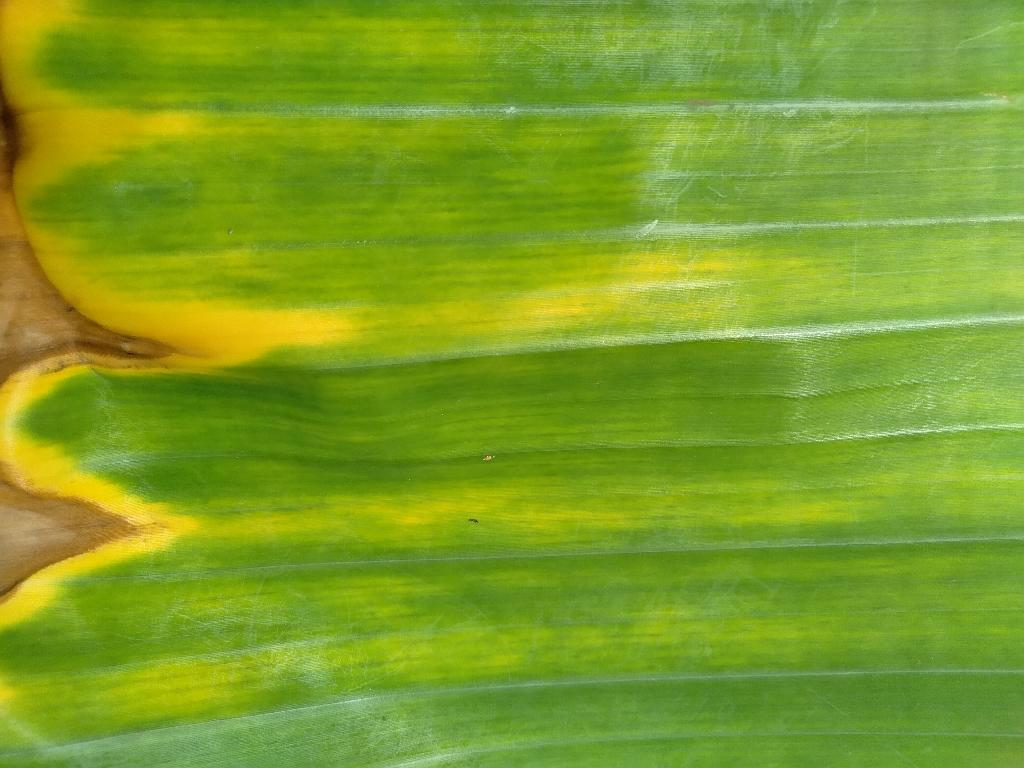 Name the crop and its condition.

banana, fusarium wilt race 1
